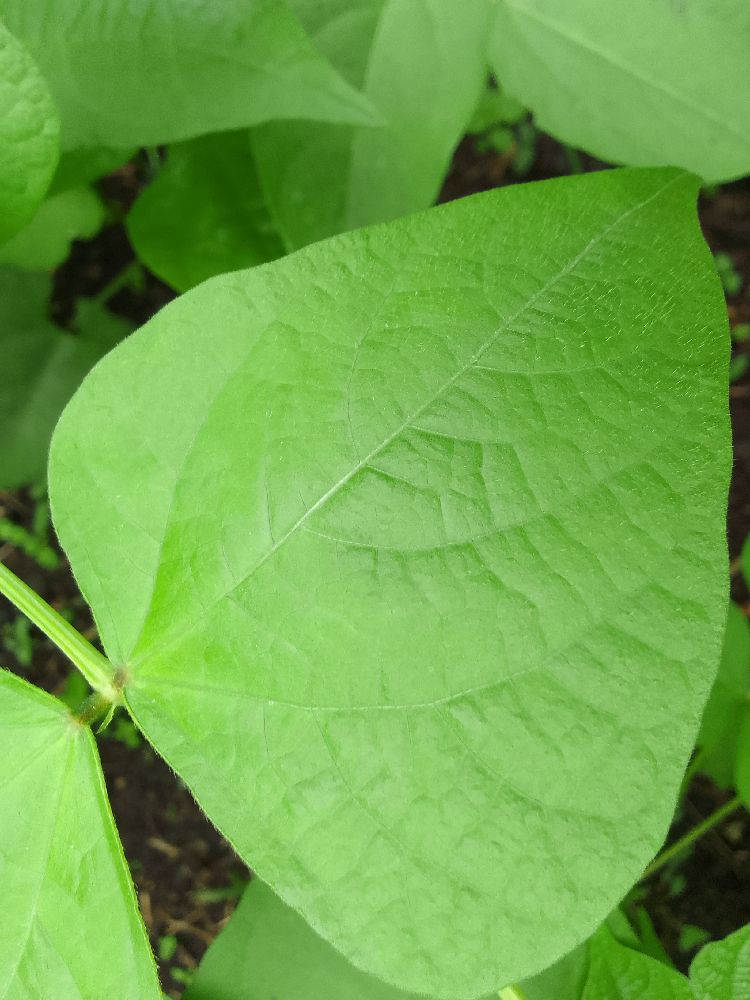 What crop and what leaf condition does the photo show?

common bean, healthy
